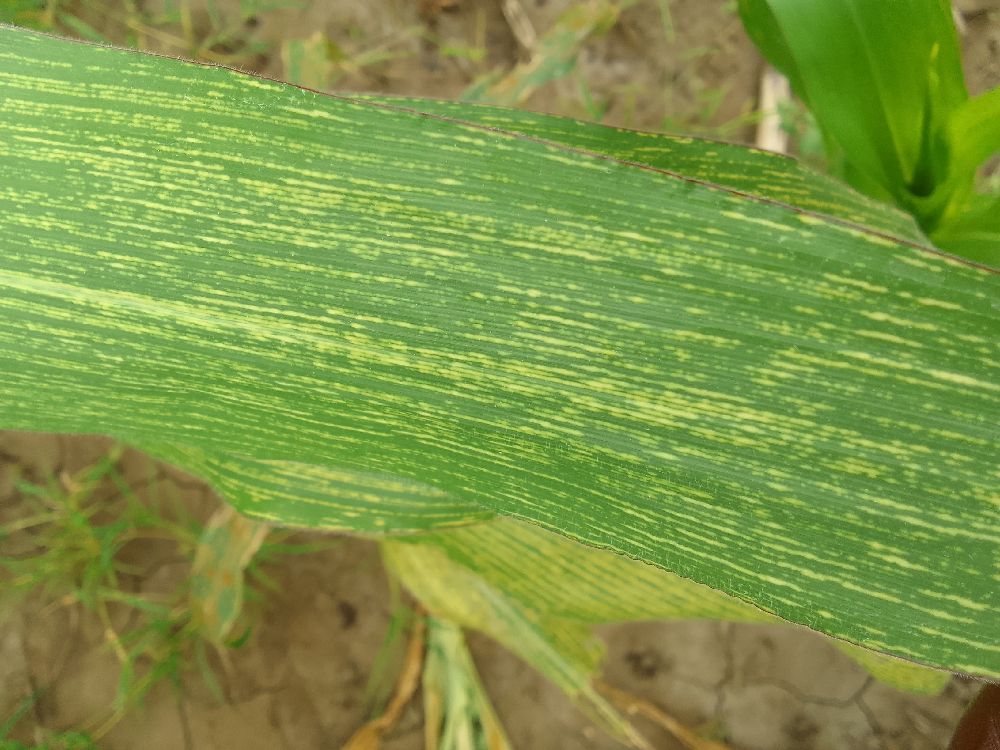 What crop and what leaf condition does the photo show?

maize, maize streak virus
